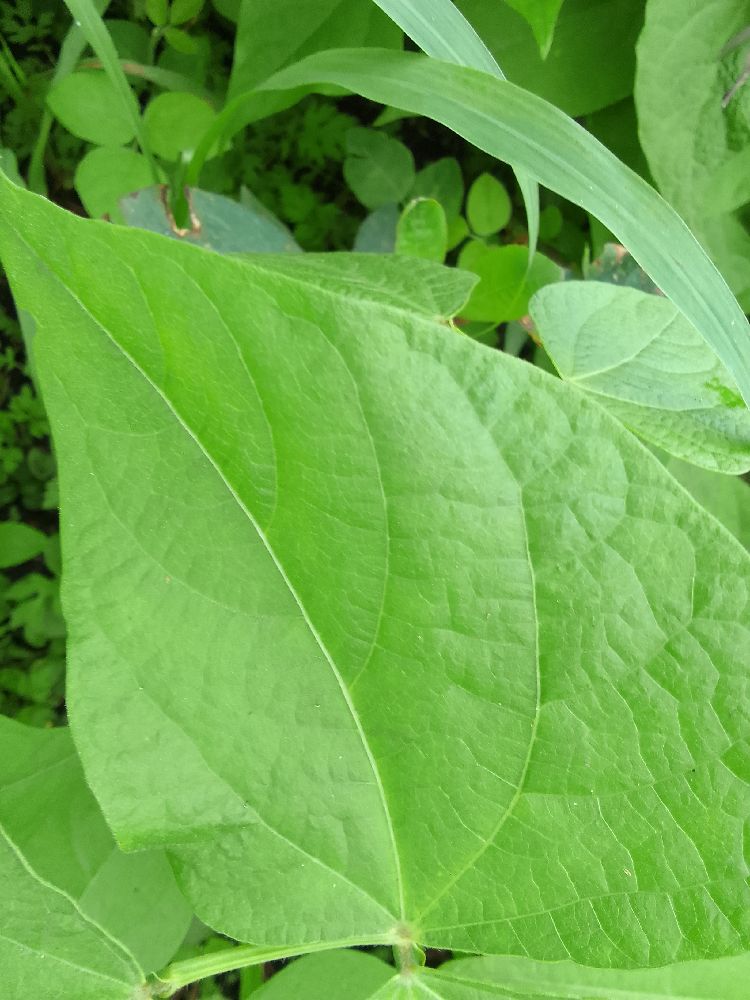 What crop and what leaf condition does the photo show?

common bean, healthy
